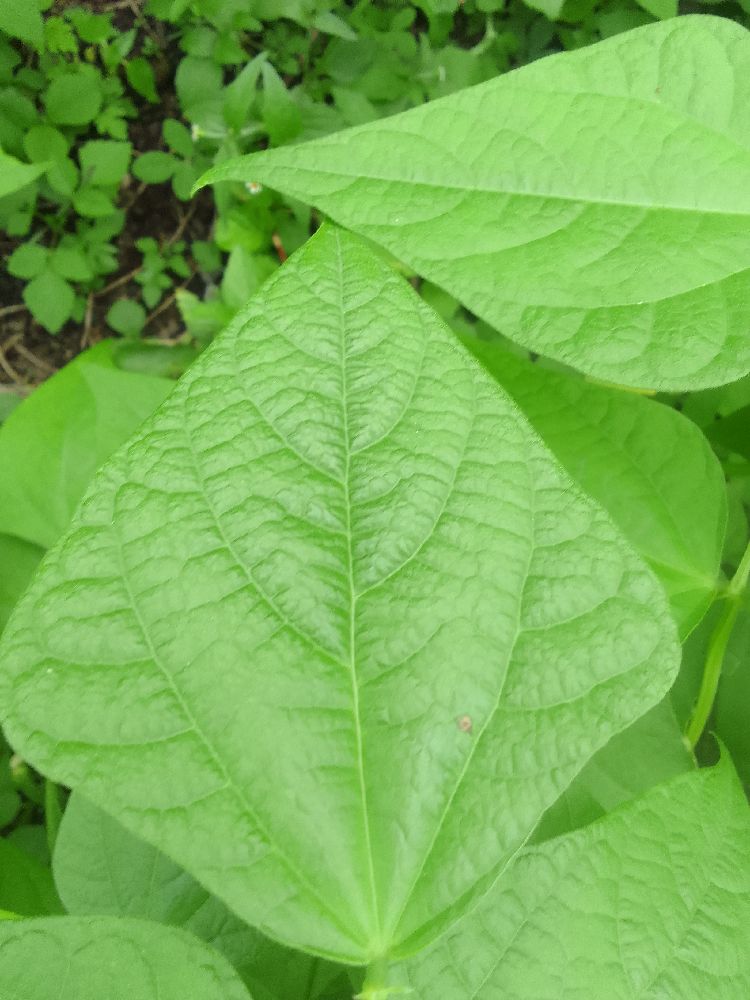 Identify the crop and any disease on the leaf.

common bean, healthy
